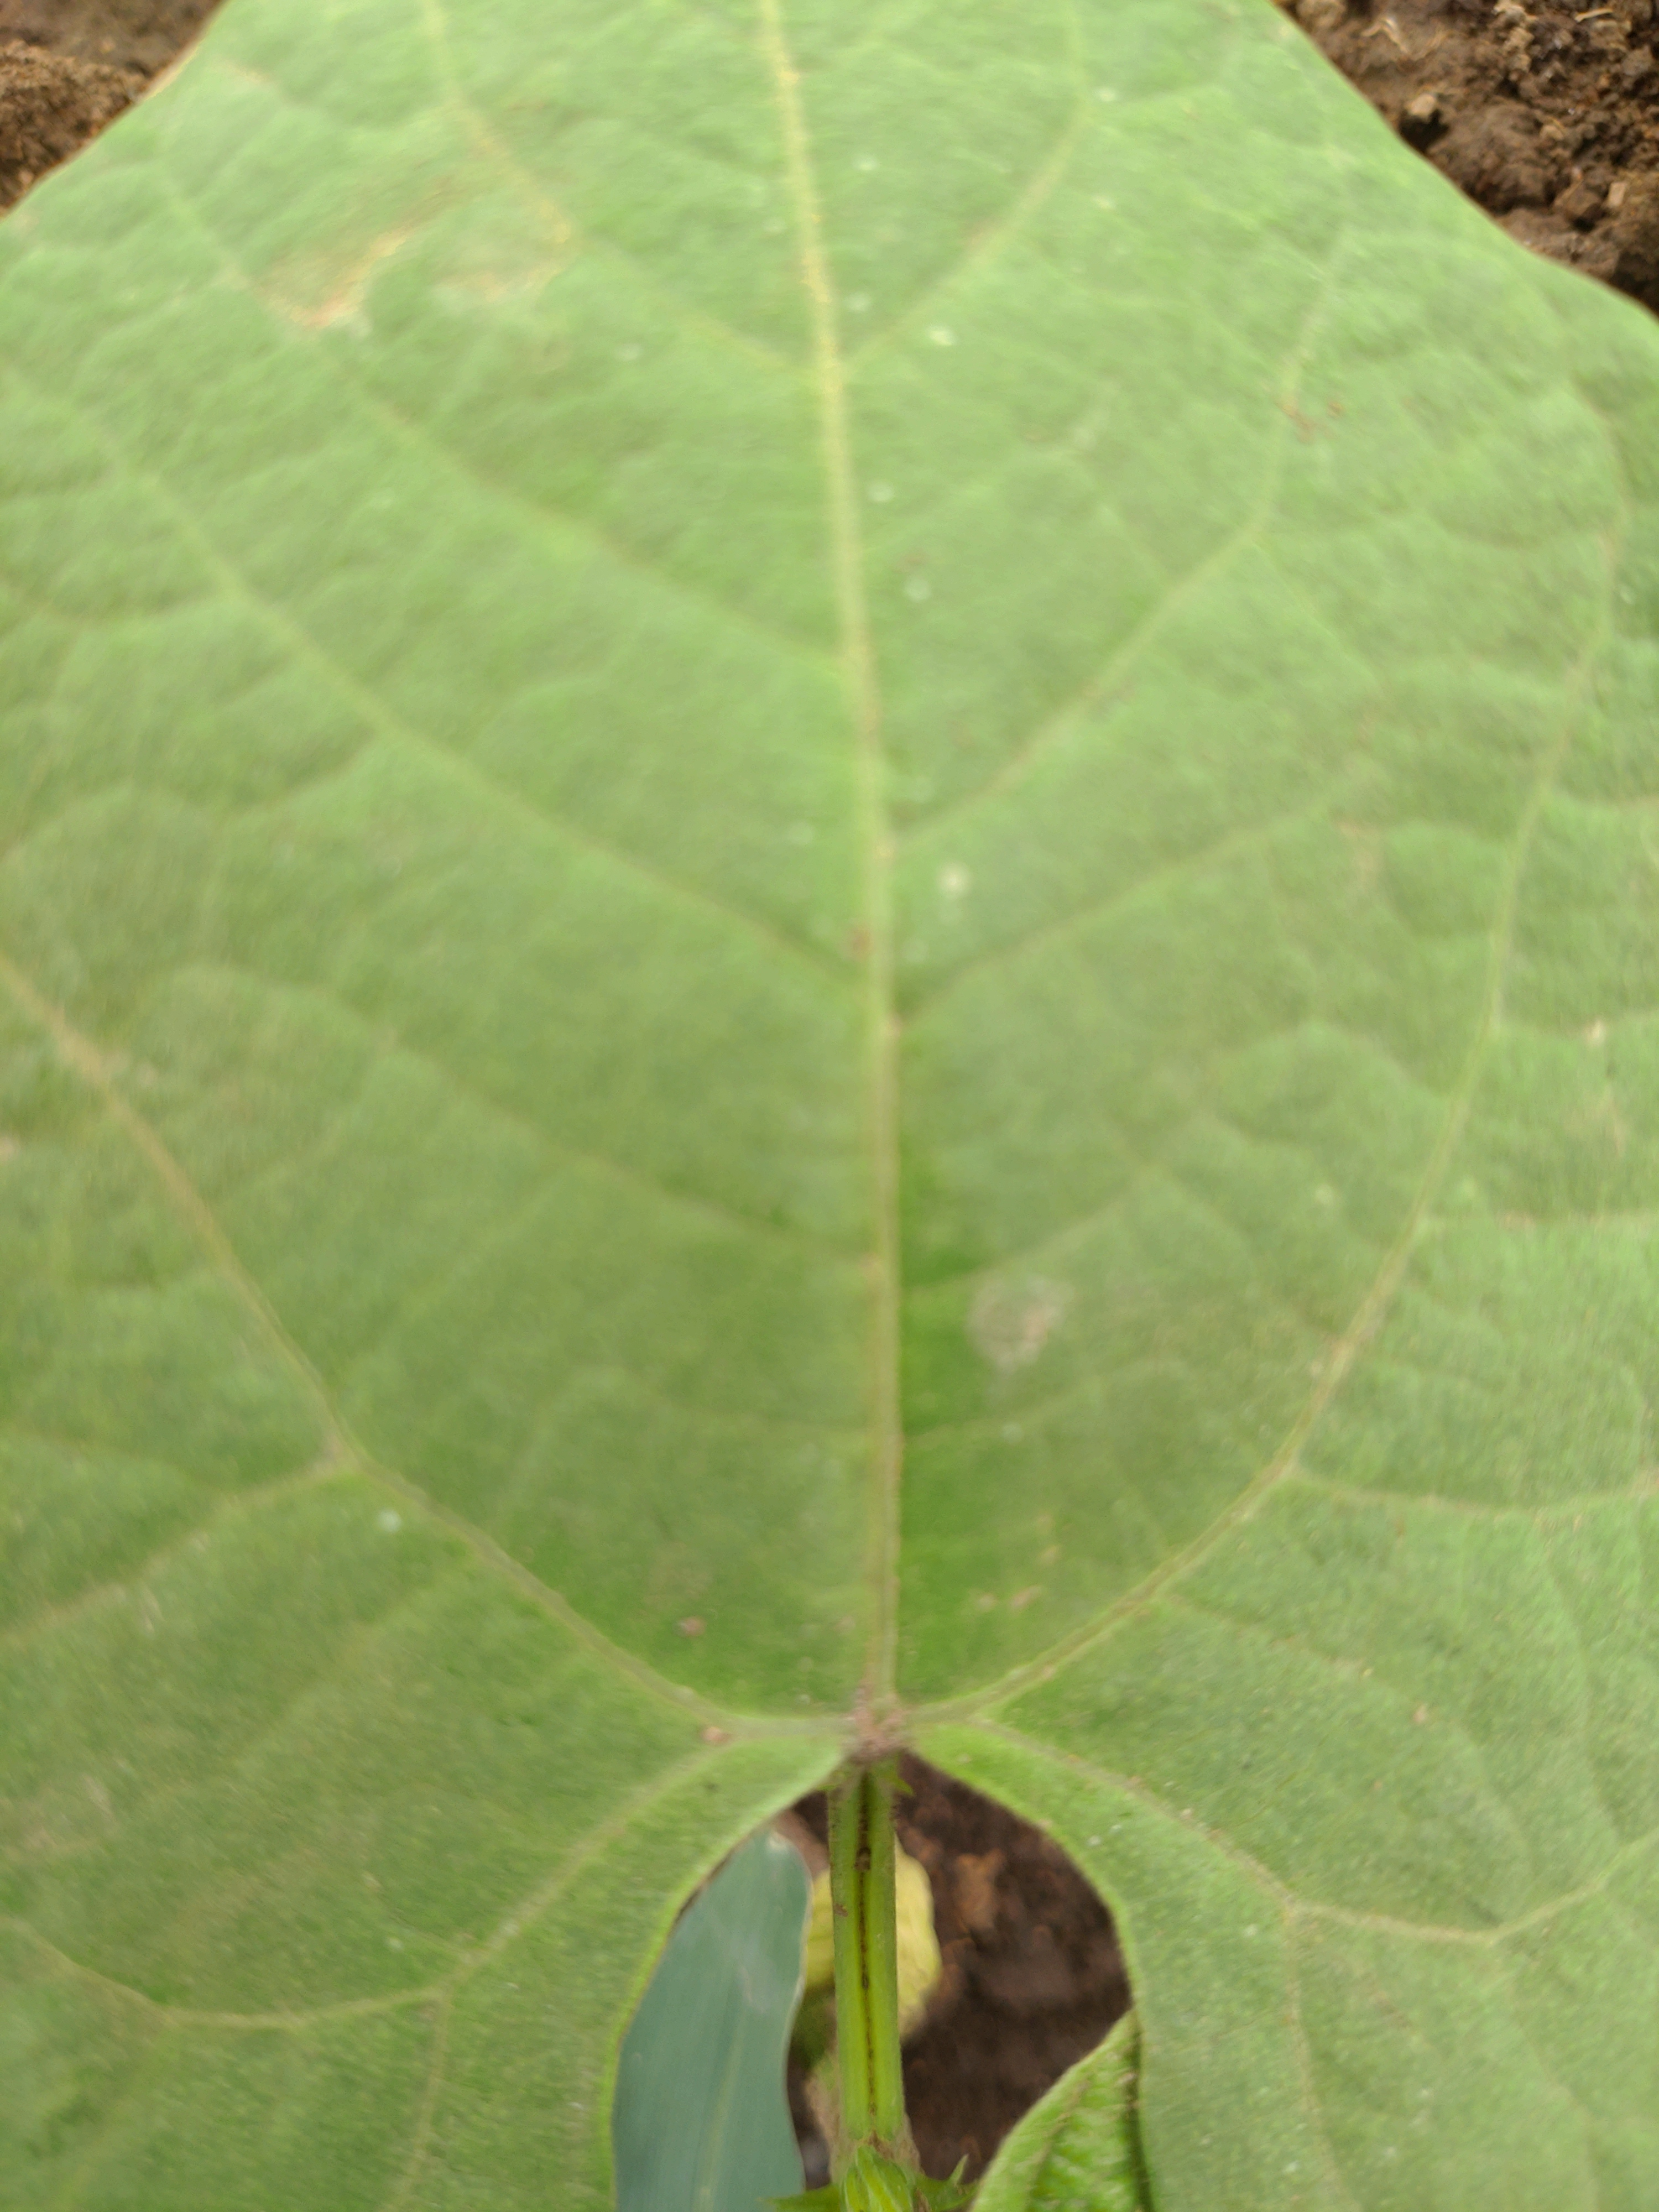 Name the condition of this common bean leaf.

healthy
